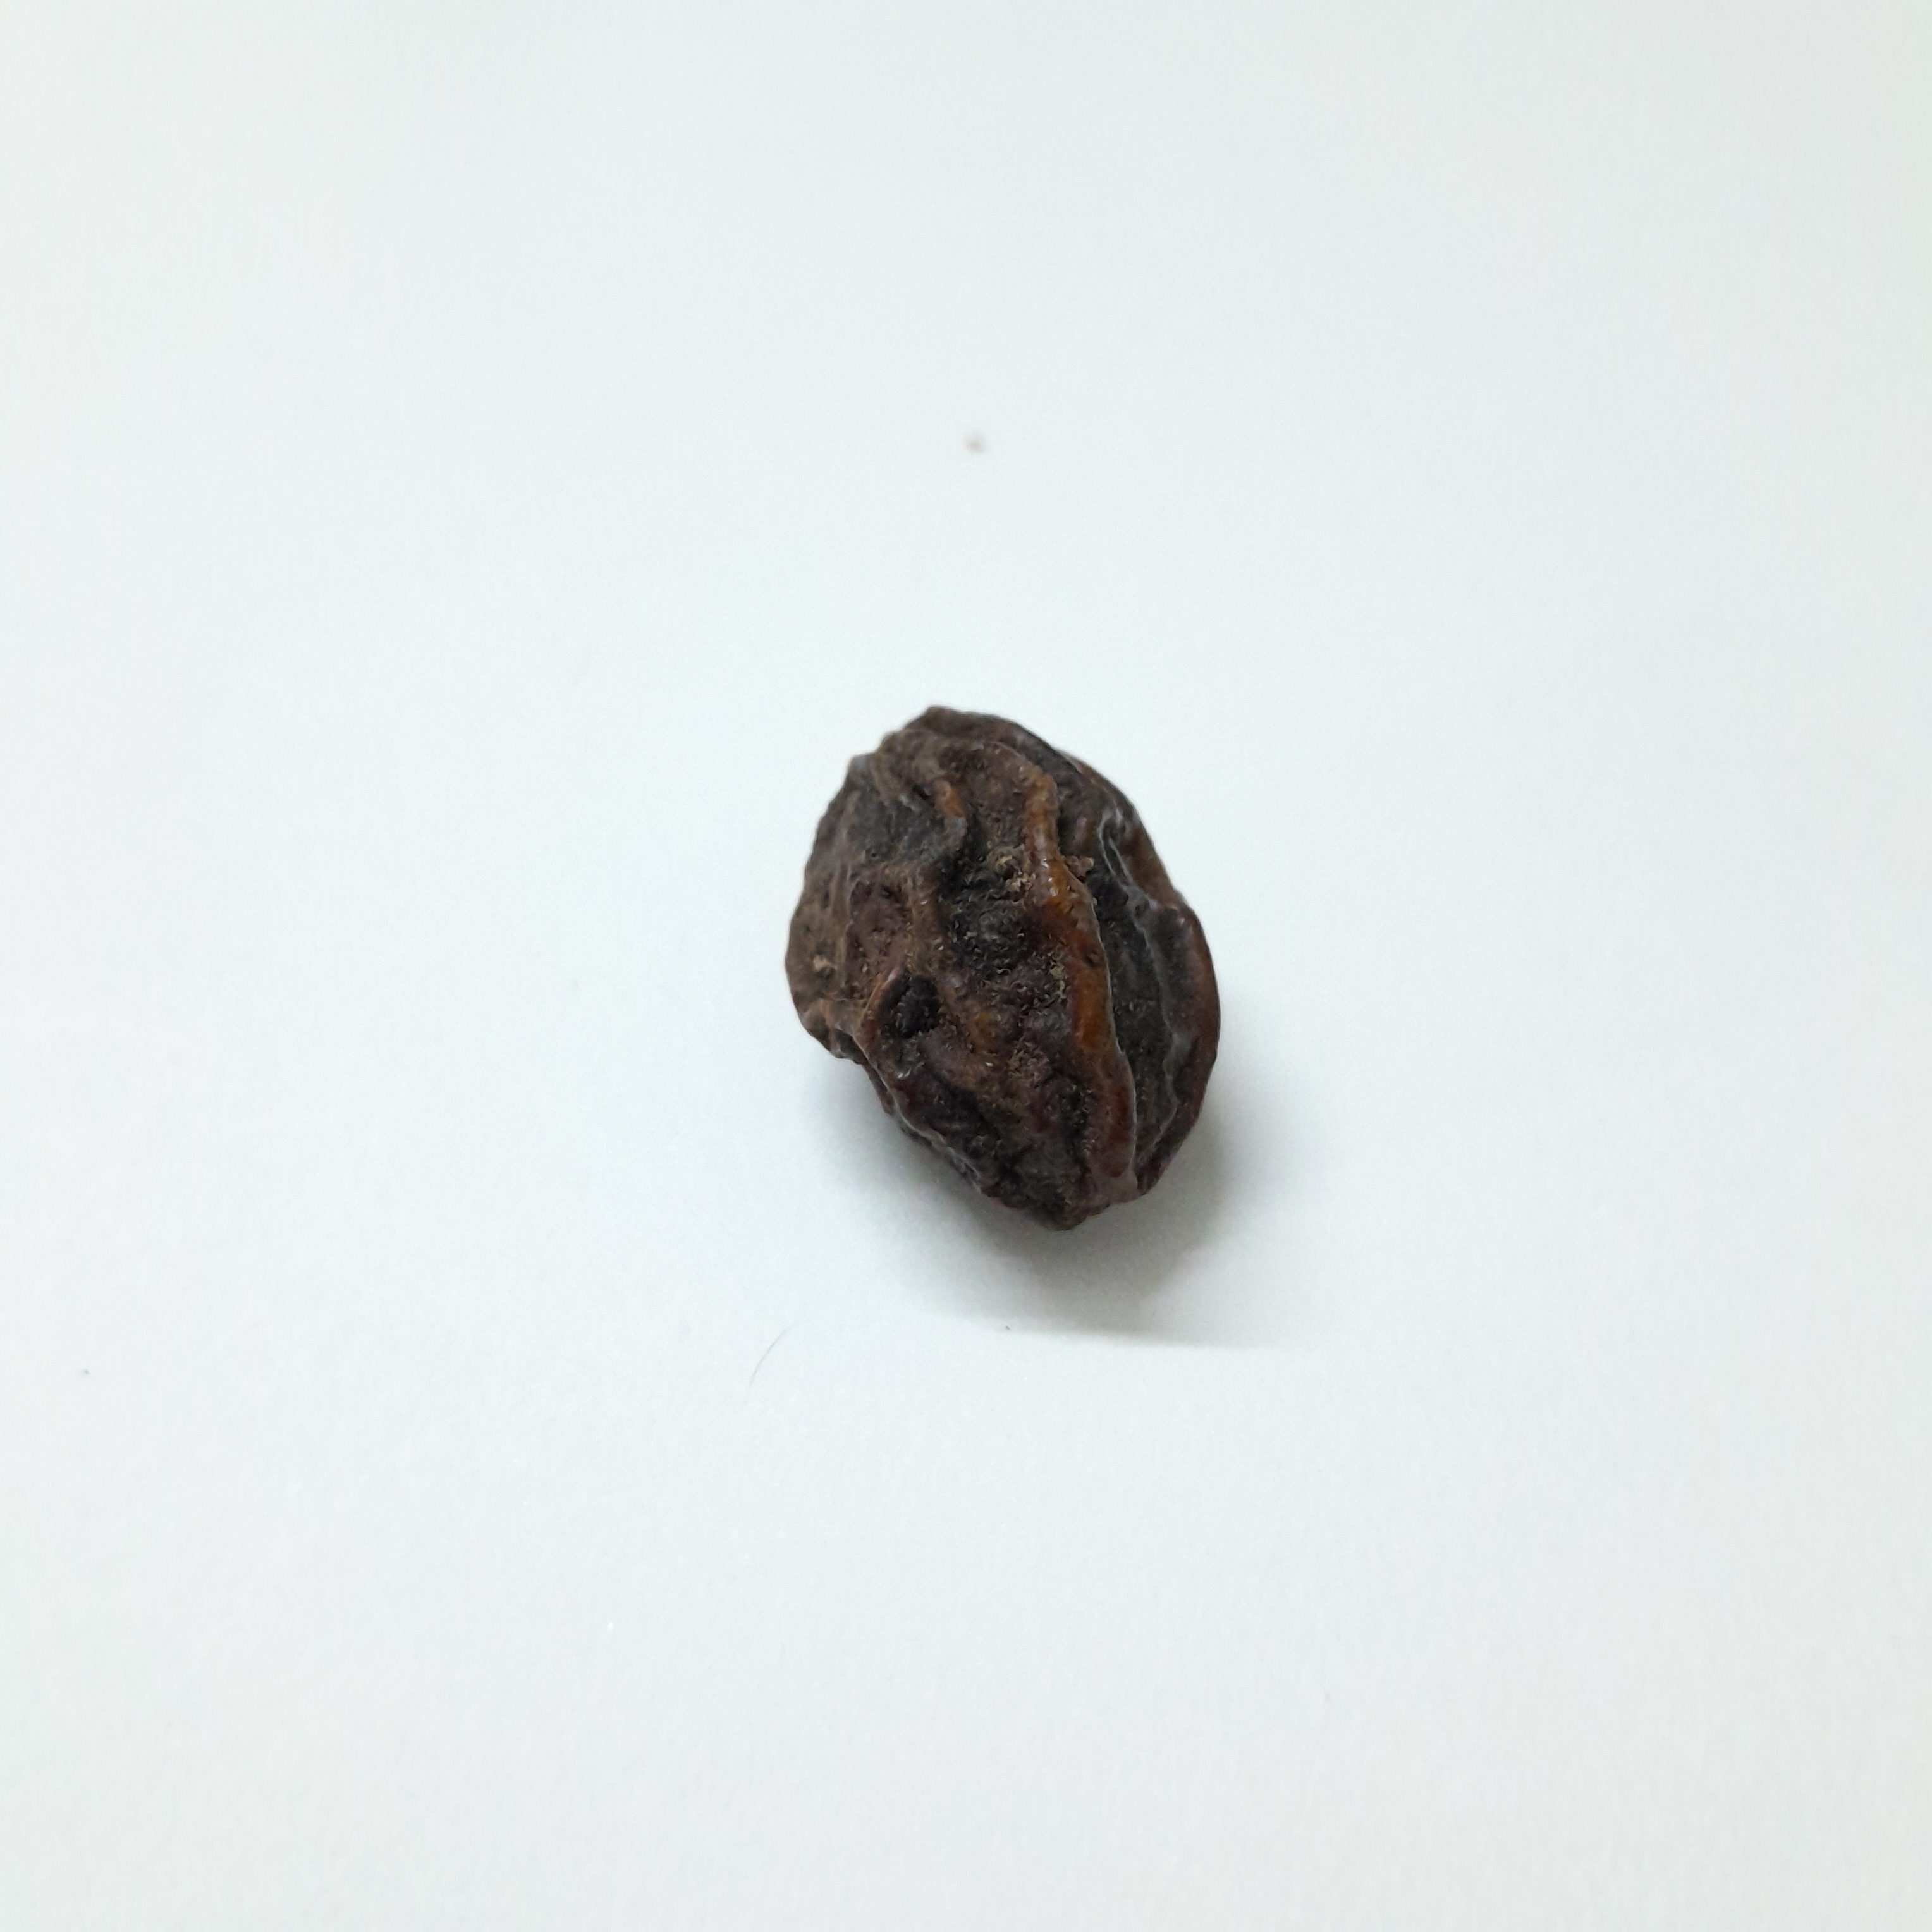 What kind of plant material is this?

kadukharik
